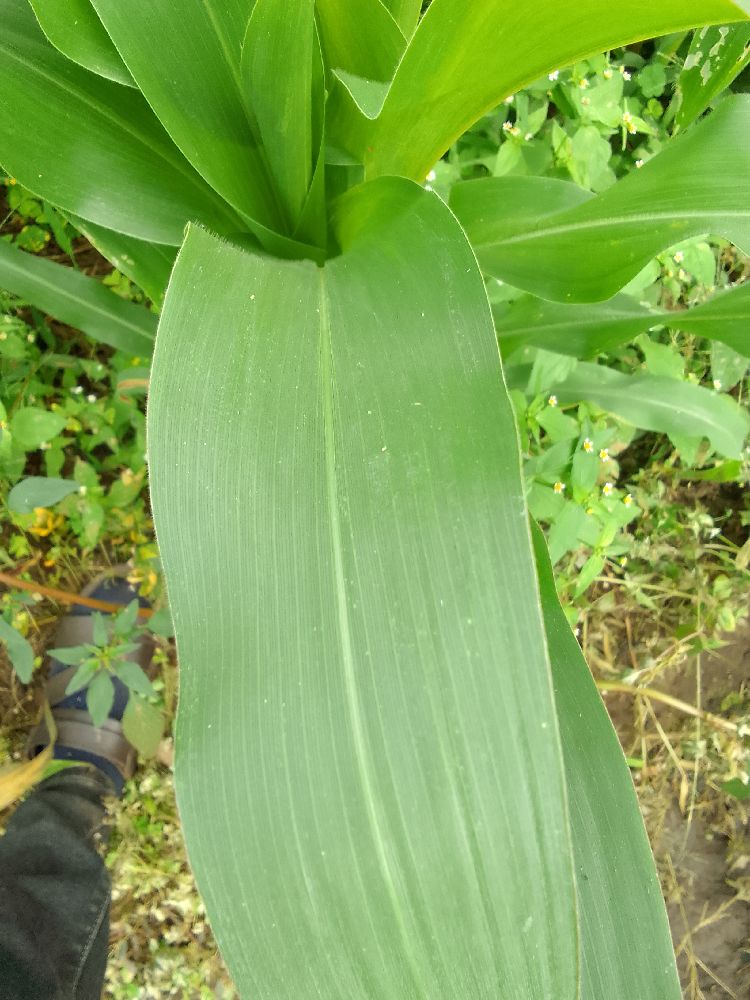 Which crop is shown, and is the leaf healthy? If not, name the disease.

maize, healthy
